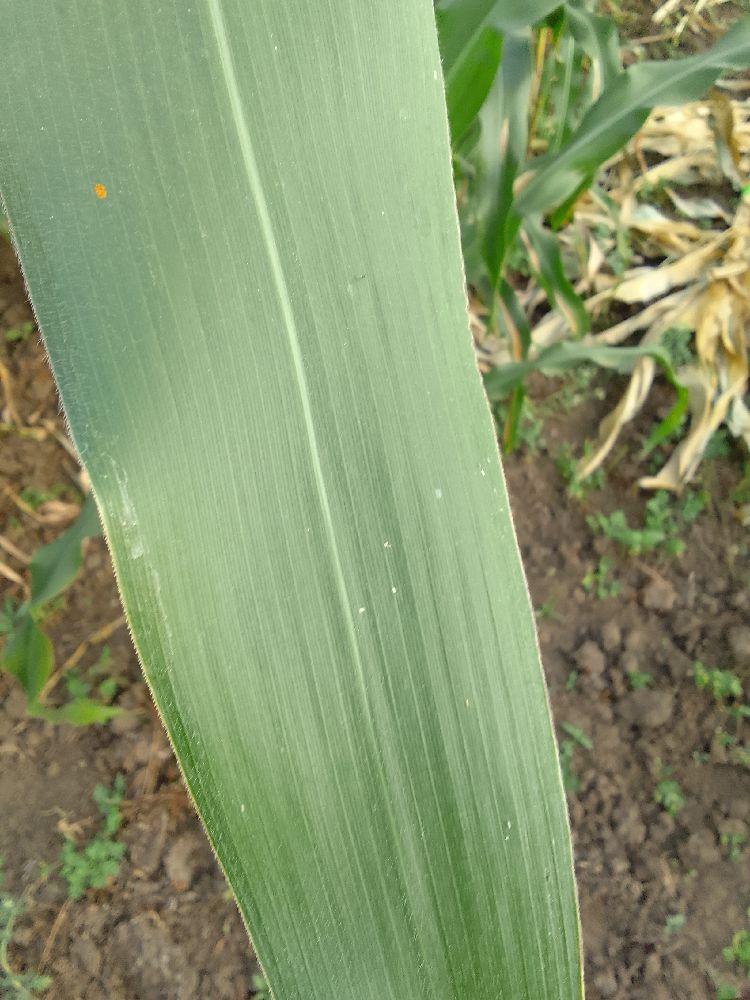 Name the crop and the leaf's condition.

maize, healthy
